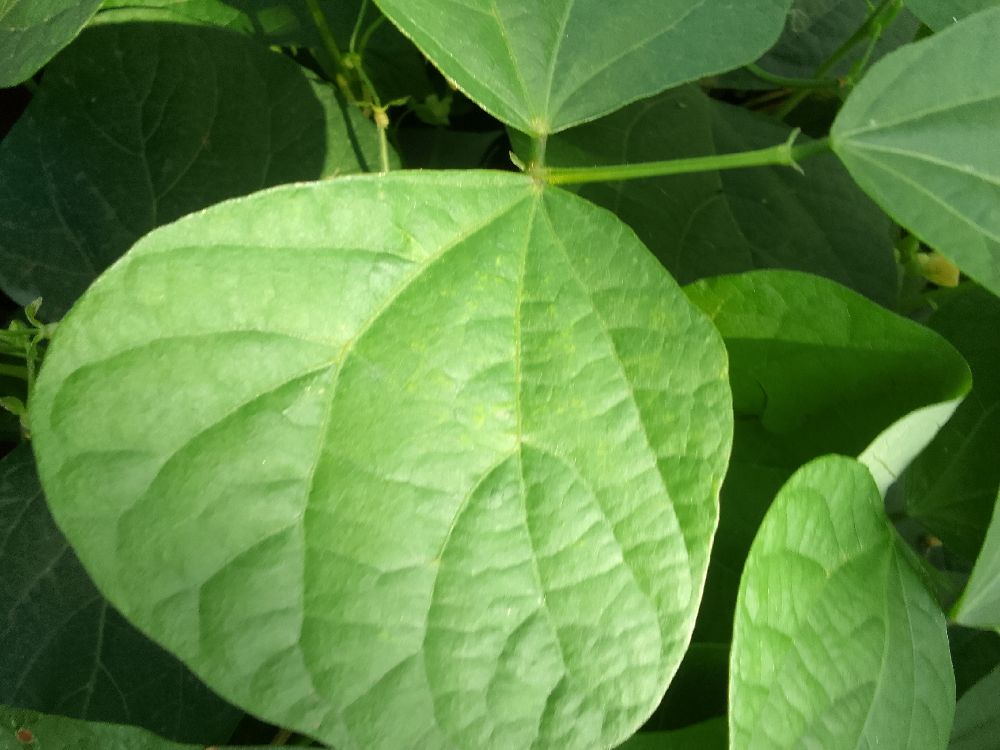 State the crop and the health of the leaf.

common bean, healthy
